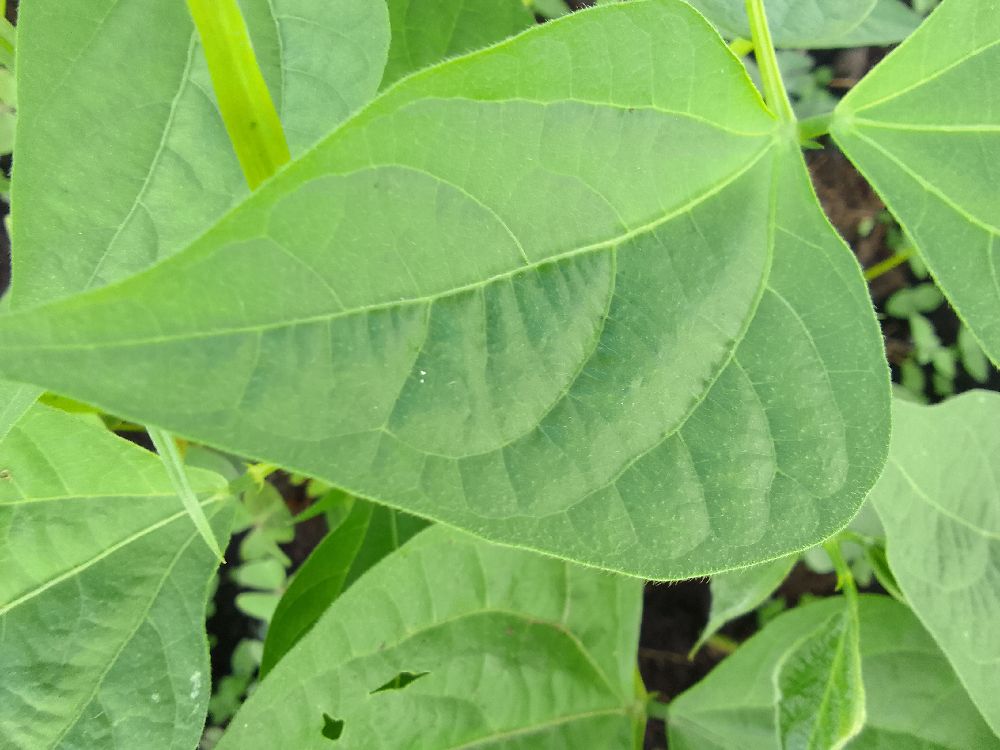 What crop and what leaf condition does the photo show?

common bean, healthy
